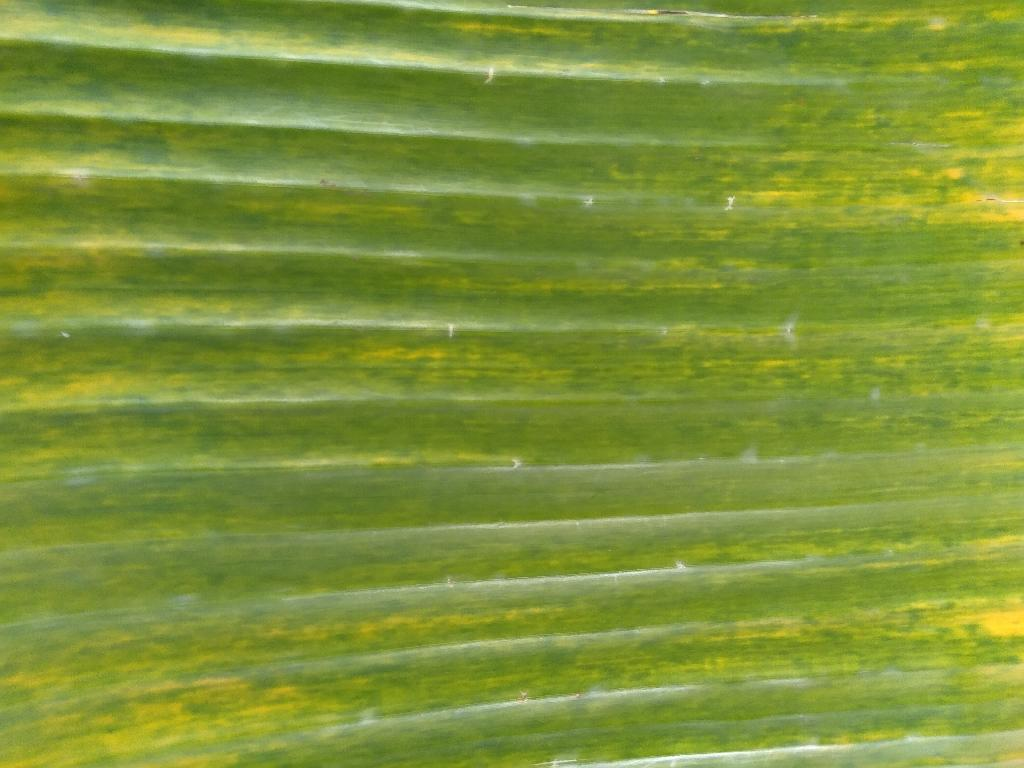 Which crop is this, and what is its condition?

banana, fusarium wilt race 1
